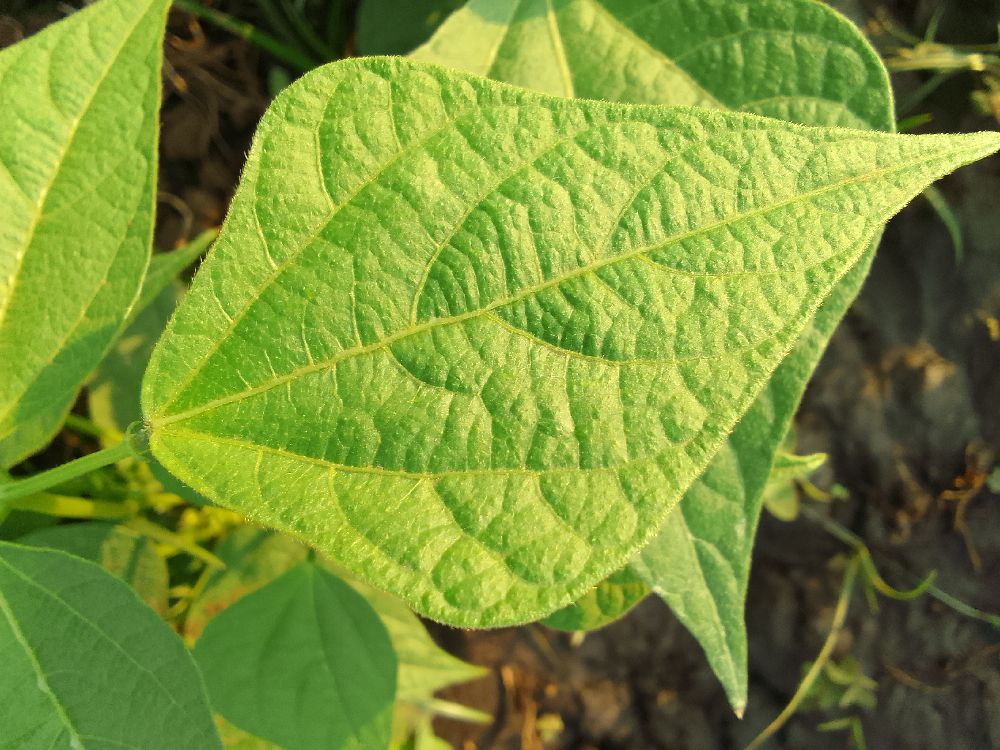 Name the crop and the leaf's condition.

common bean, healthy
